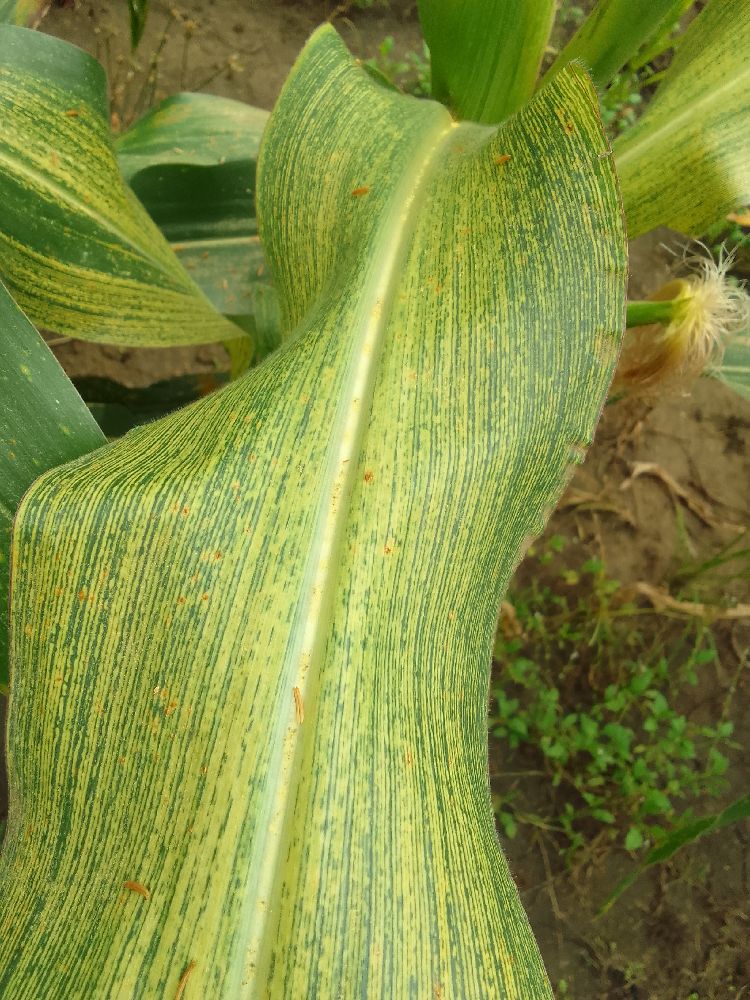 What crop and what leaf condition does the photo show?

maize, maize streak virus
